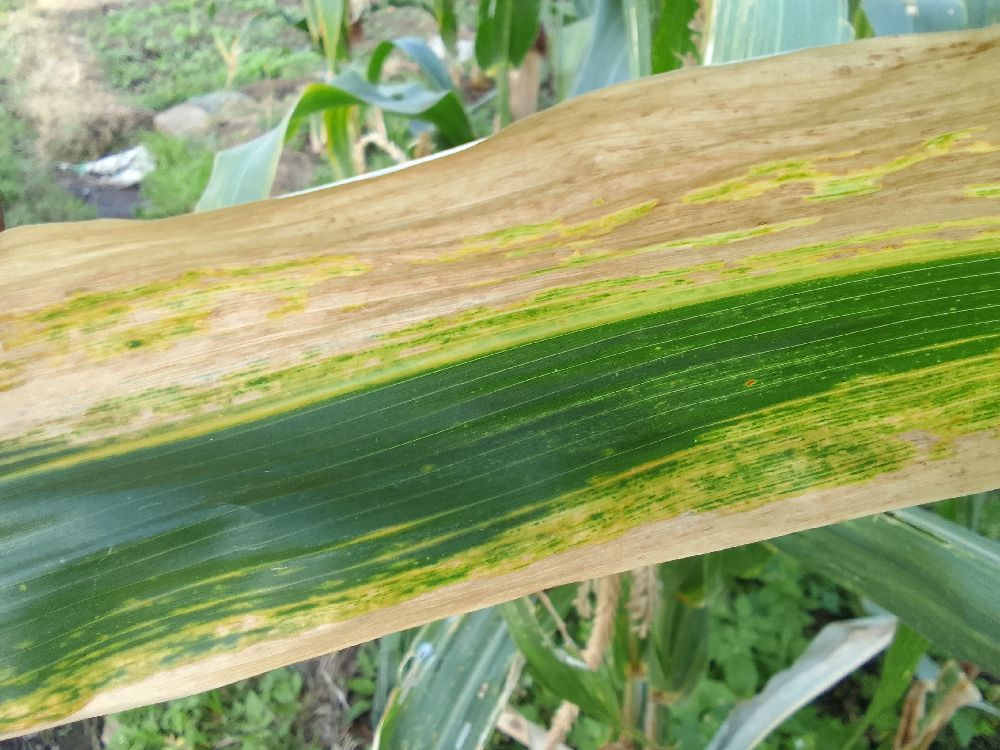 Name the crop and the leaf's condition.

maize, maize lethal necrosis
